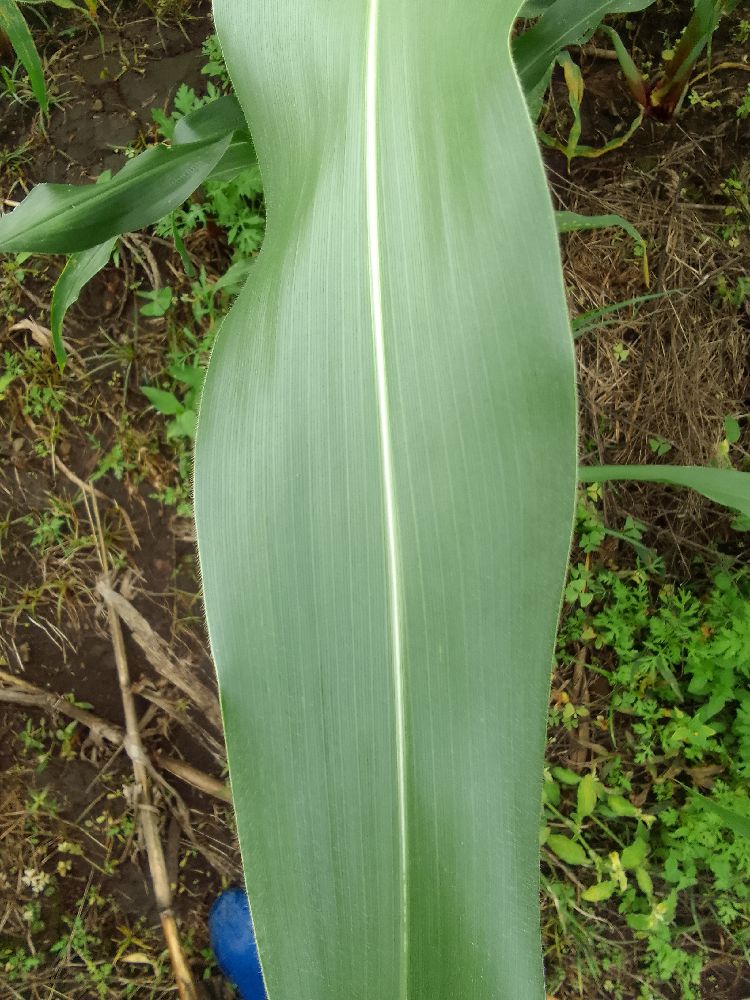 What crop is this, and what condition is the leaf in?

maize, healthy
